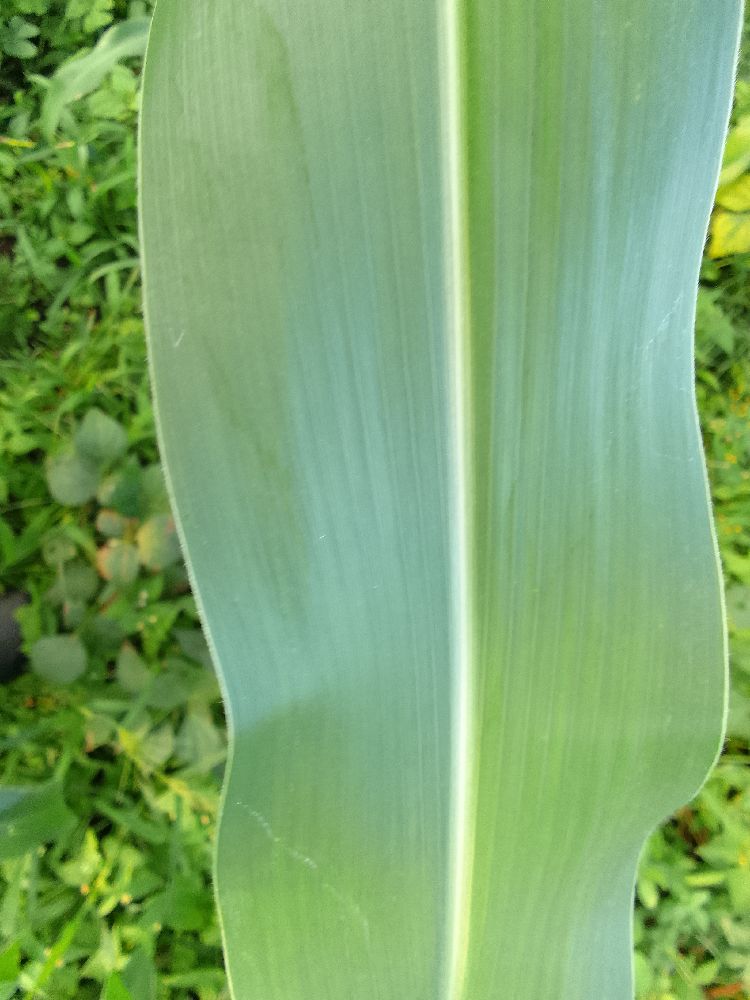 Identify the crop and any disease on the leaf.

maize, healthy
